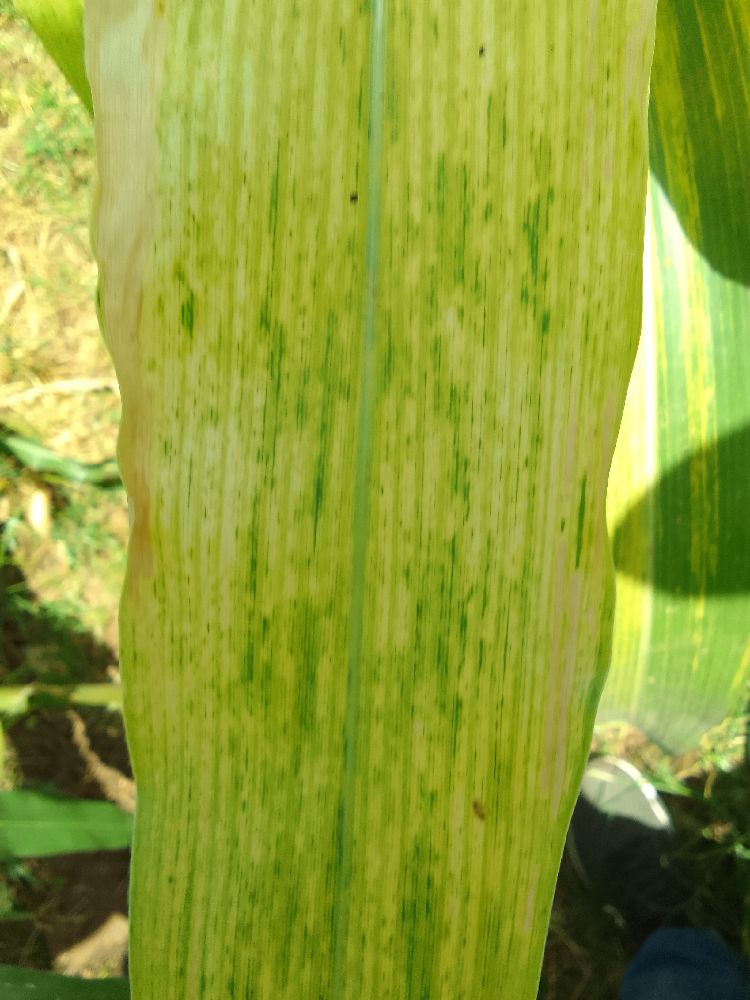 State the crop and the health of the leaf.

maize, maize lethal necrosis
